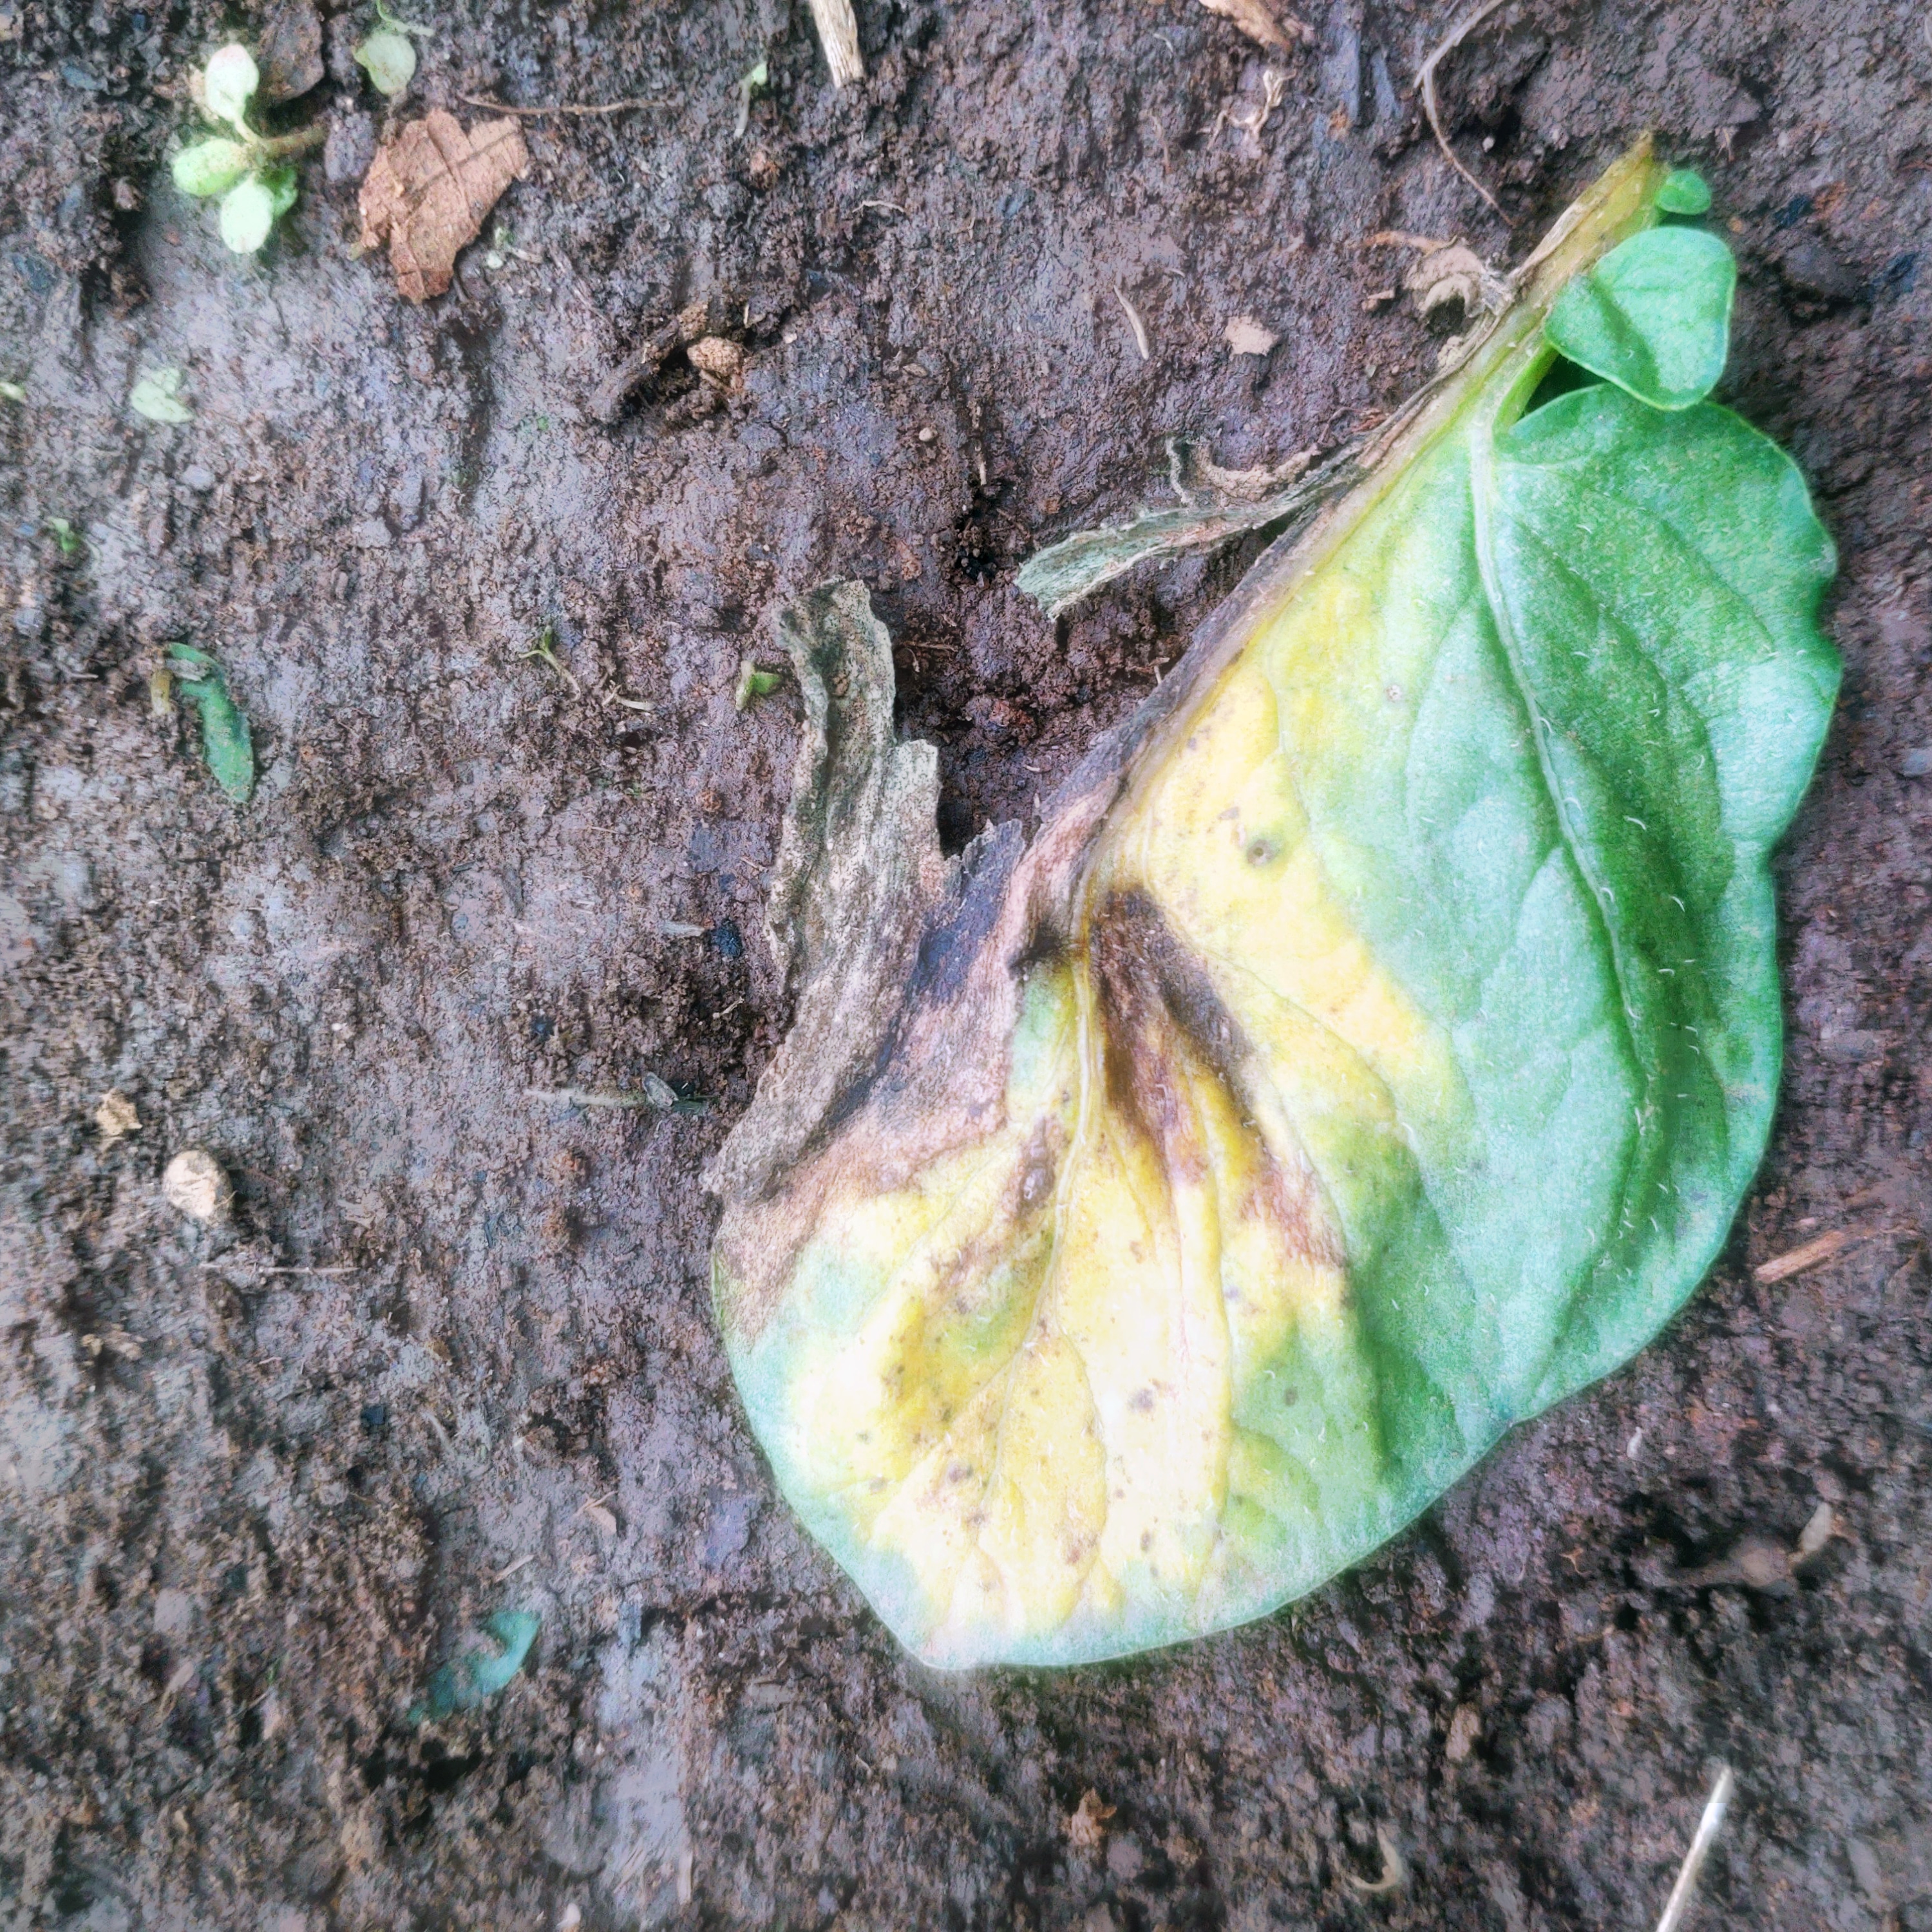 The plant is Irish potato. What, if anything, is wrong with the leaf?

late blight
